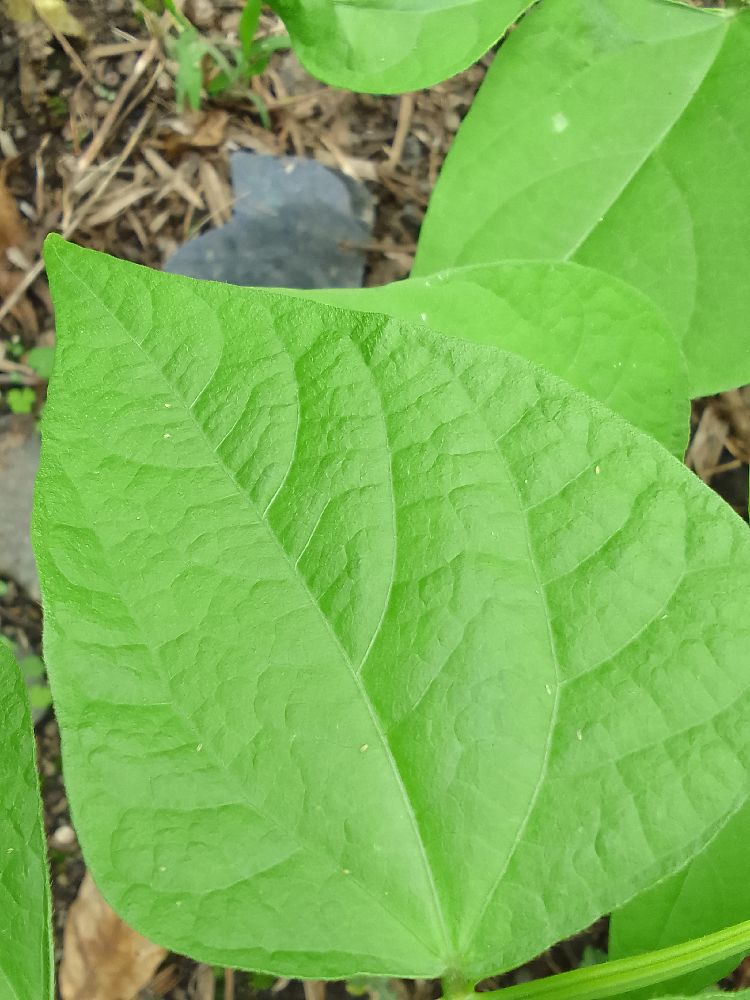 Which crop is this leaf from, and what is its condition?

common bean, healthy
